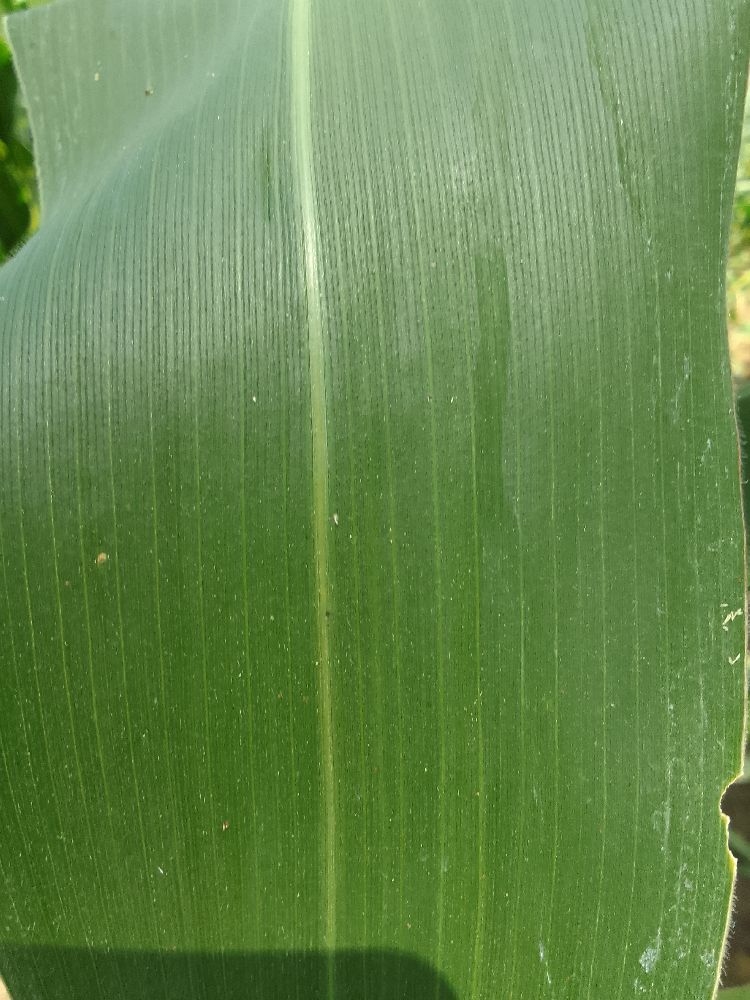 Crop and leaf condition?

maize, healthy
